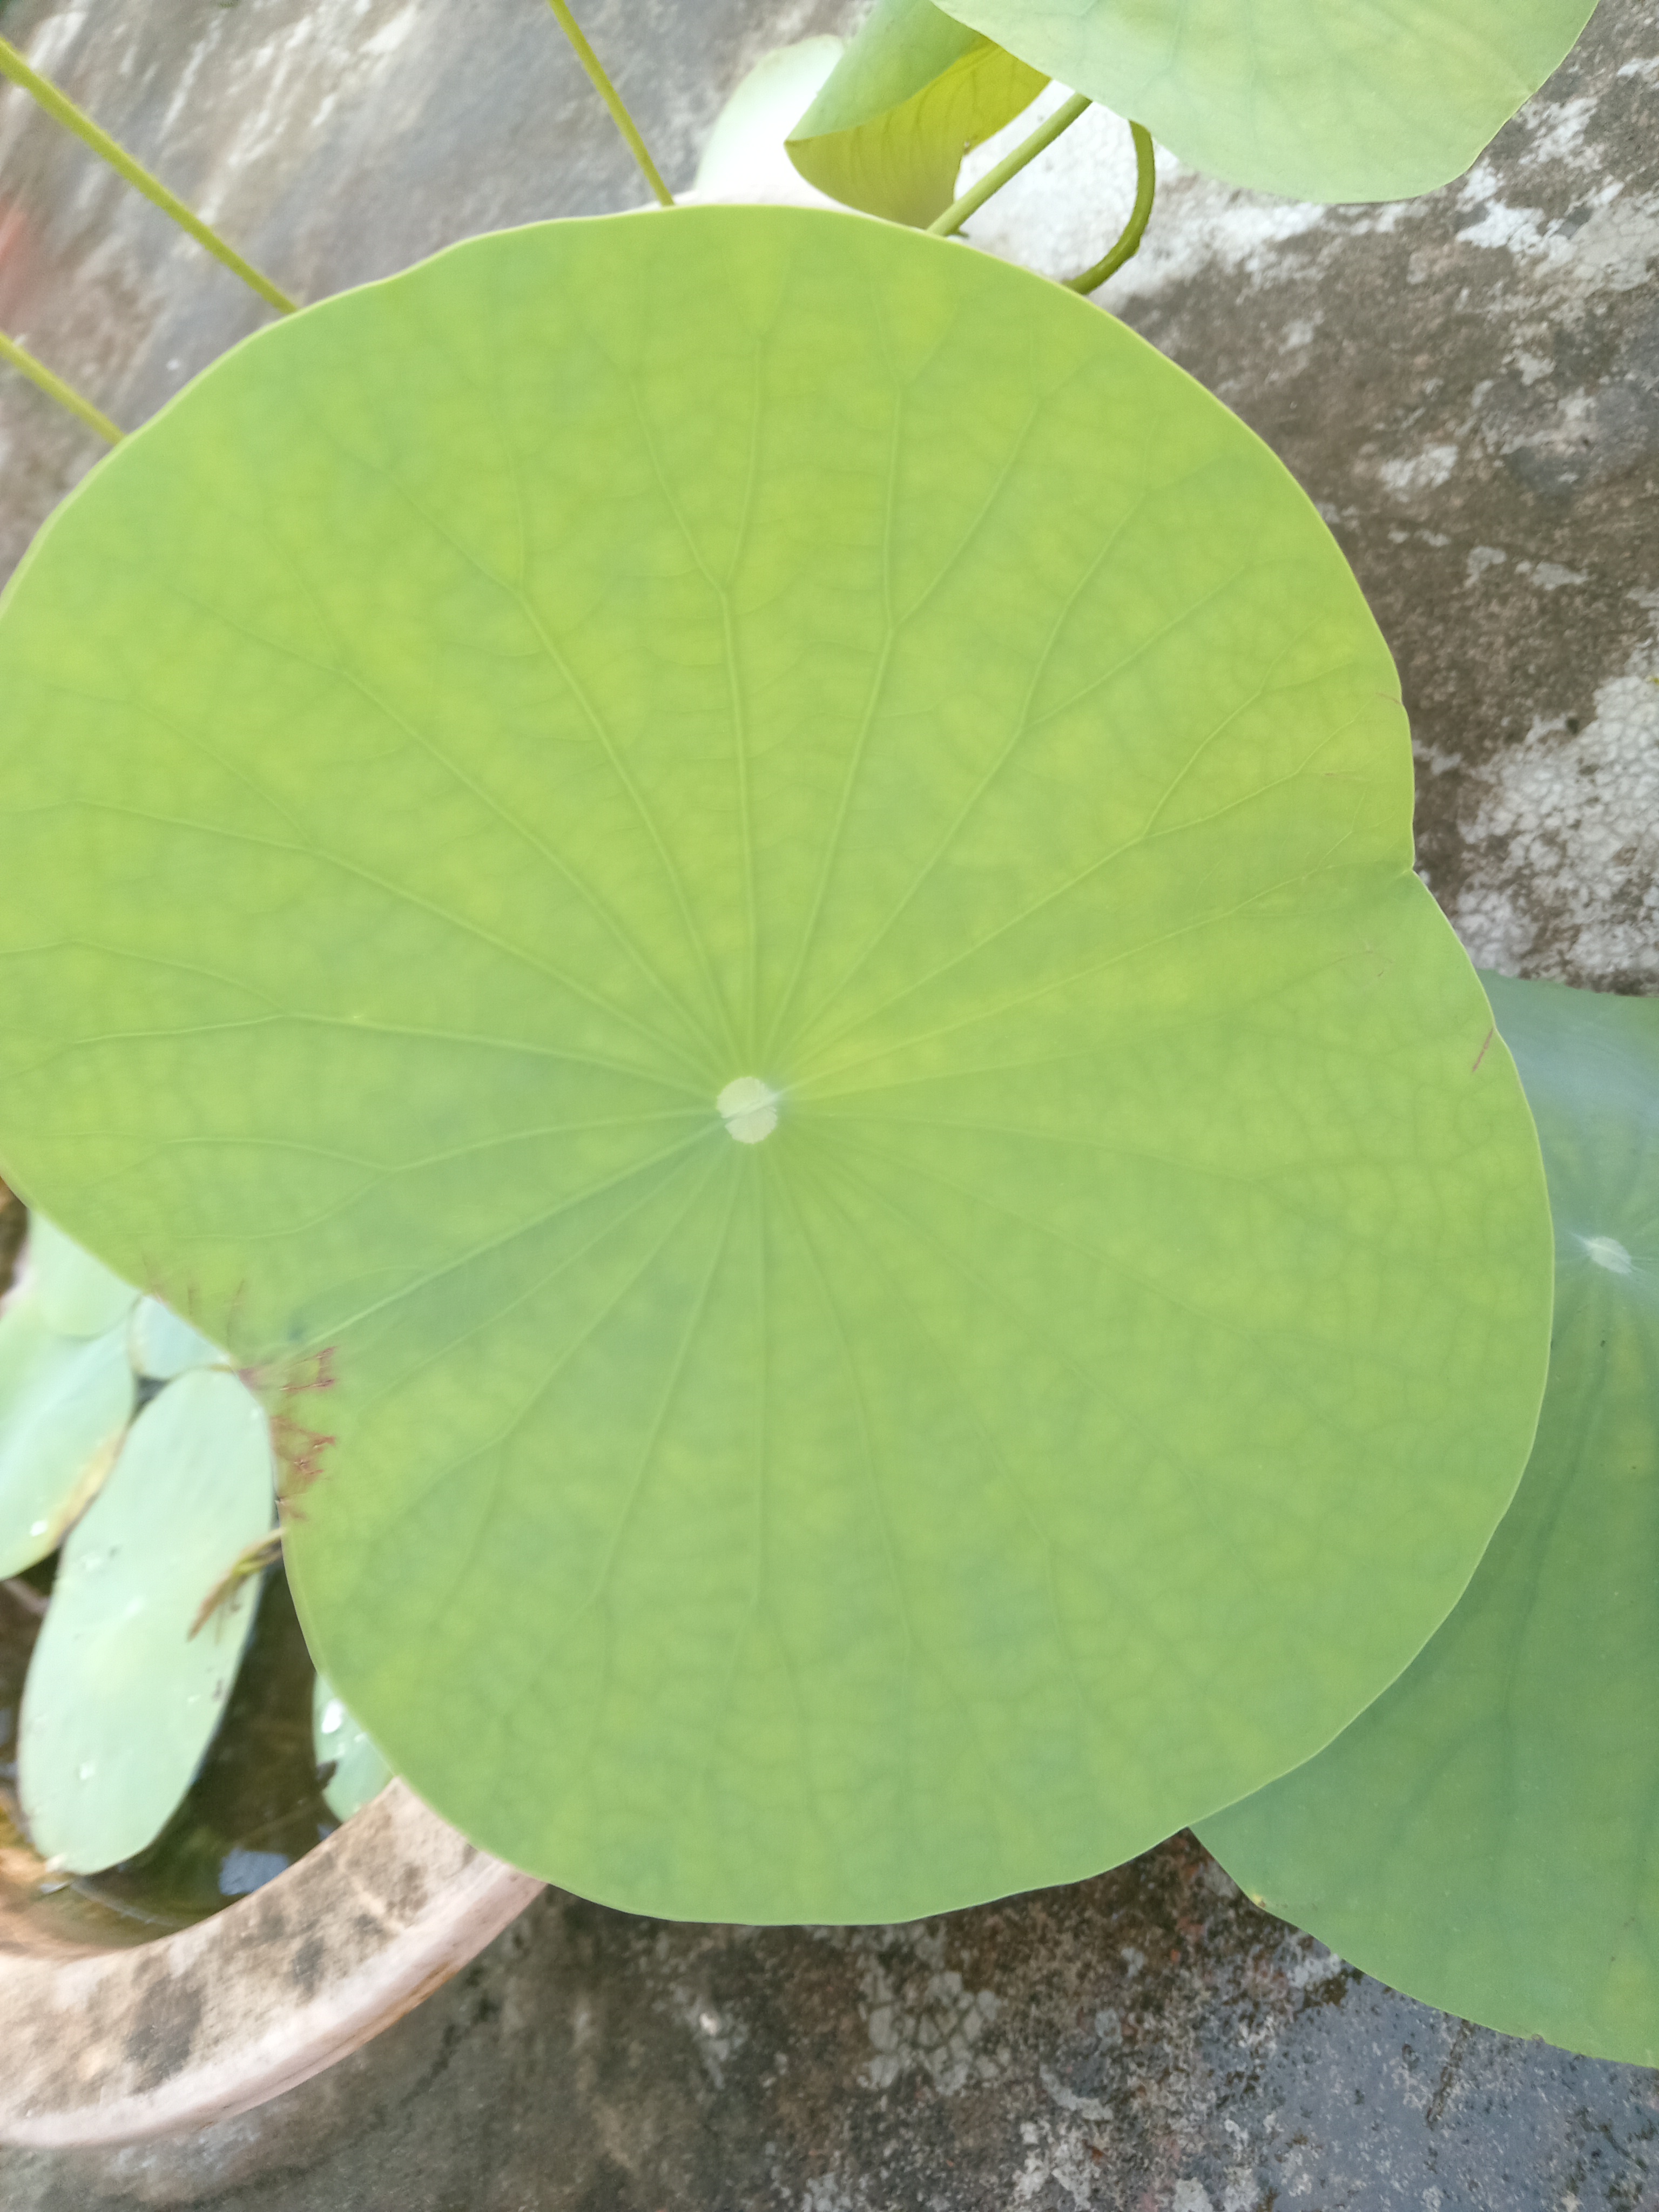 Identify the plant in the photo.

lotus
